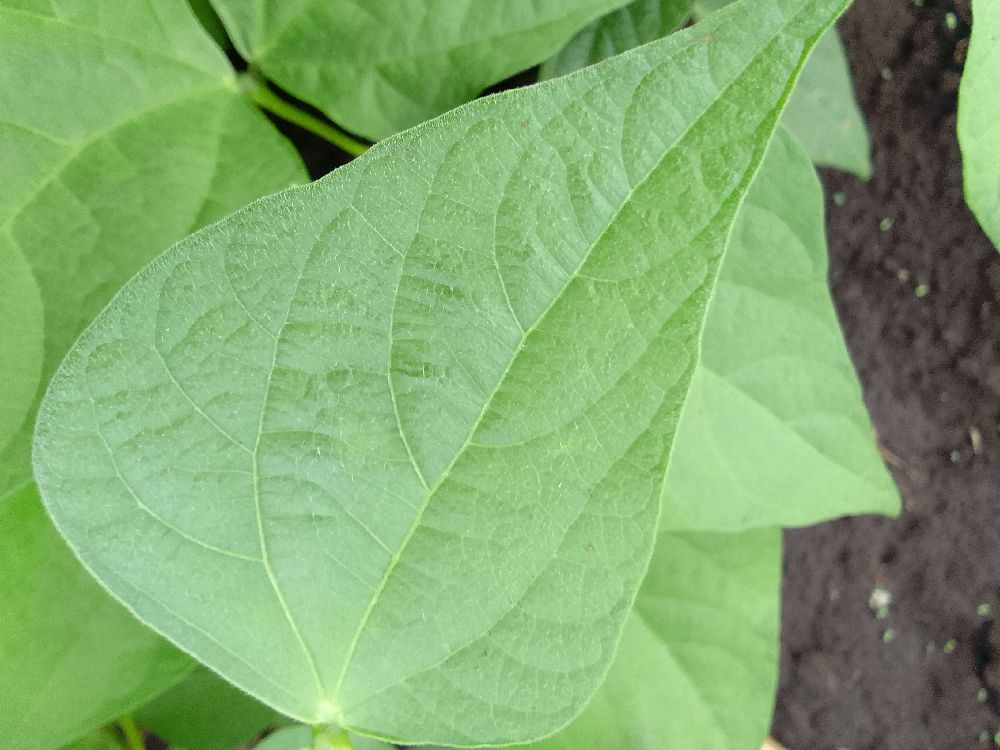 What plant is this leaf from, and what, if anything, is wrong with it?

common bean, healthy
